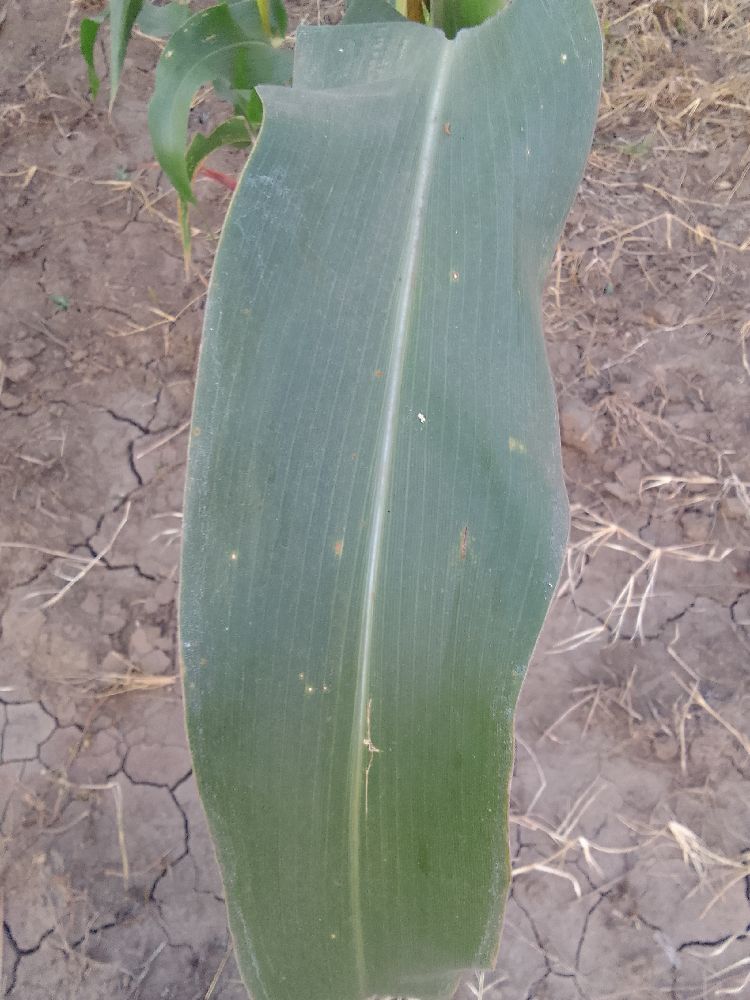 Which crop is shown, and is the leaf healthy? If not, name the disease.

maize, healthy
